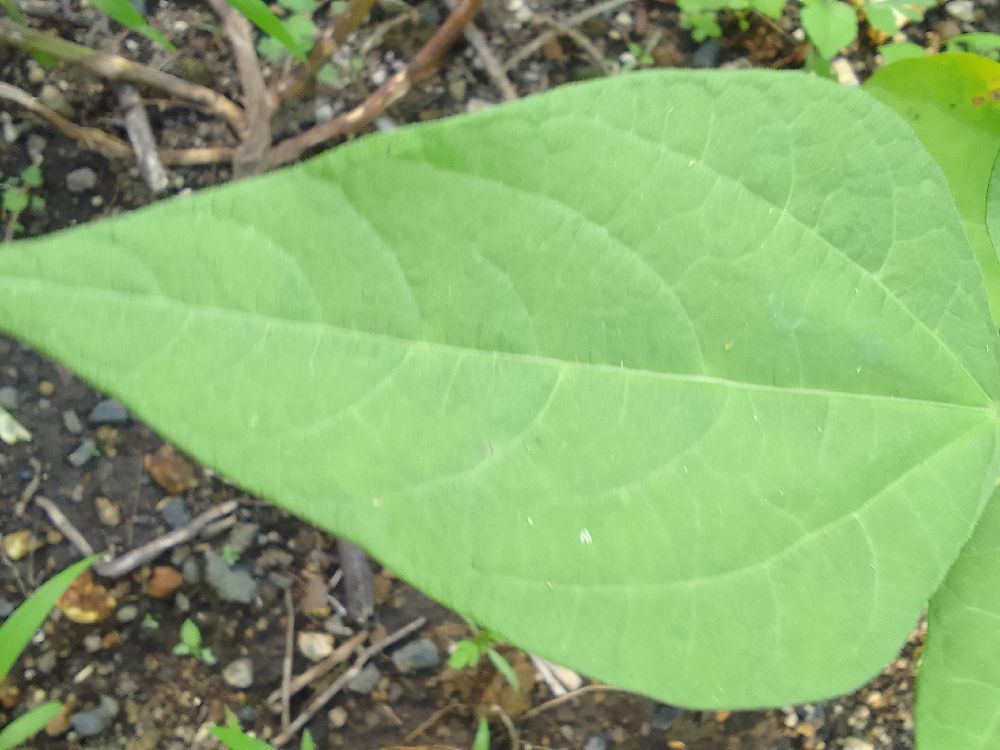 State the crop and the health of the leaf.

common bean, healthy
